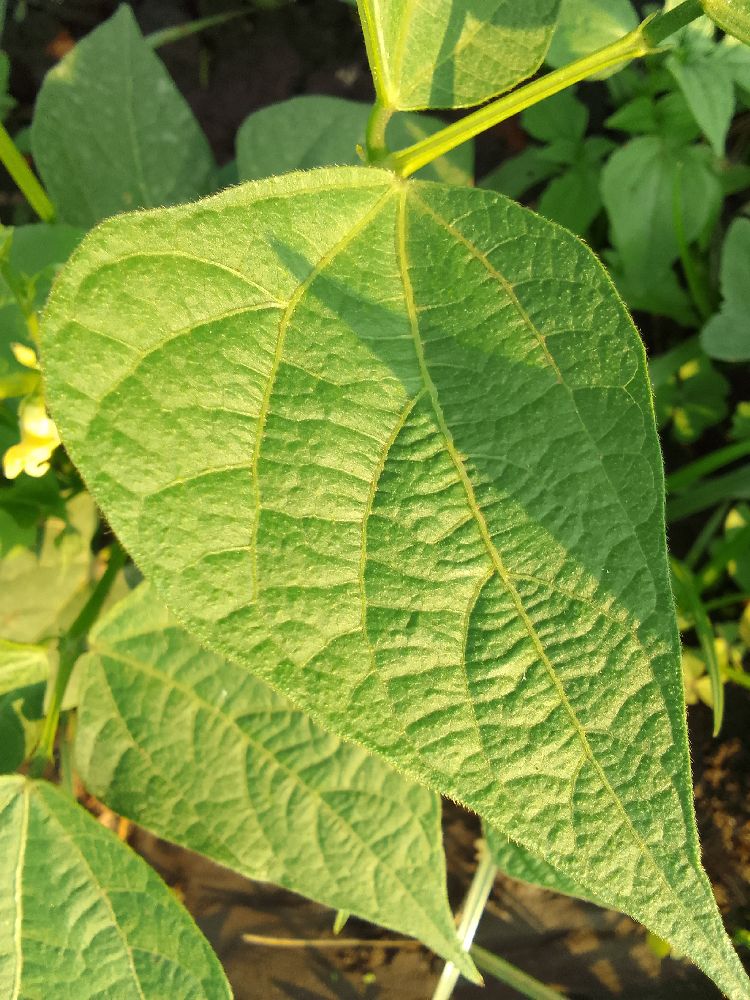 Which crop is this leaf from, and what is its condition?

common bean, healthy
